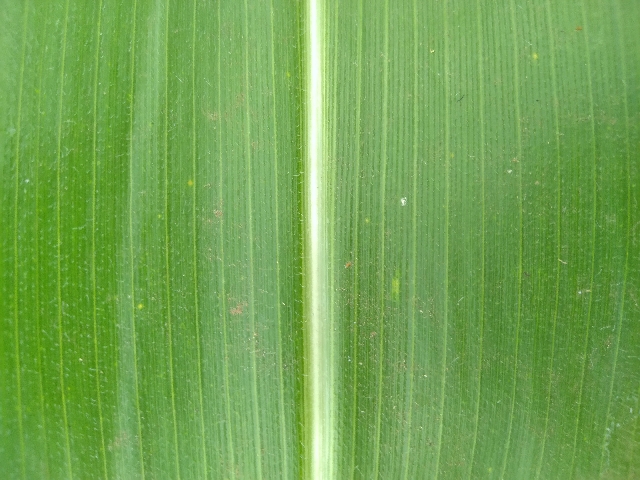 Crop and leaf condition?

maize, healthy
